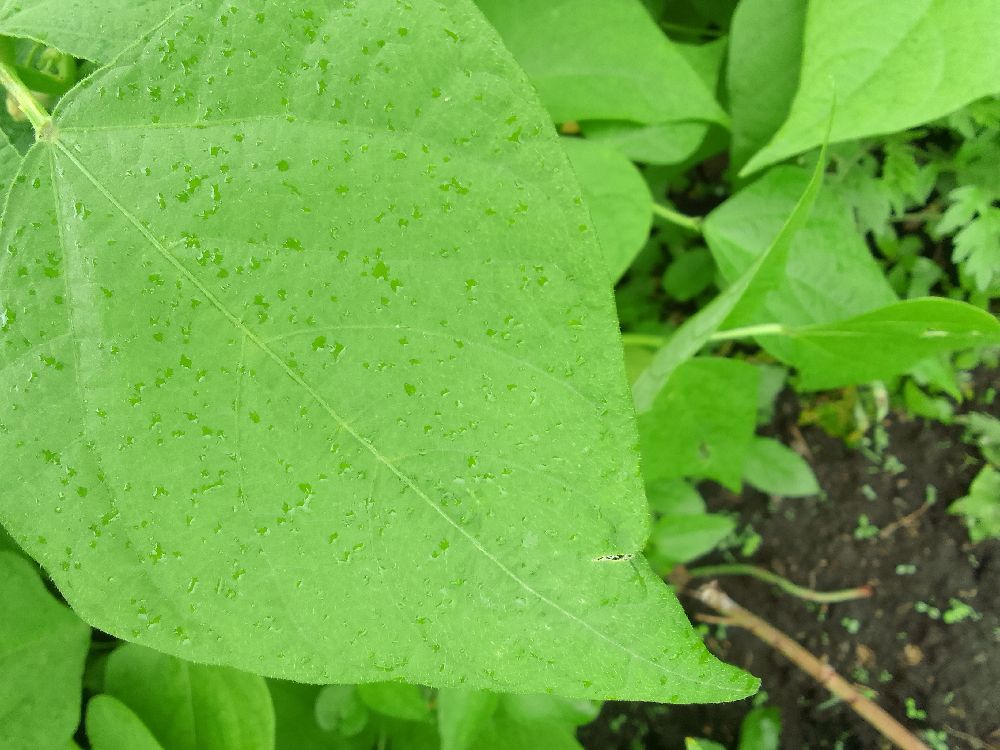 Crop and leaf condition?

common bean, healthy
